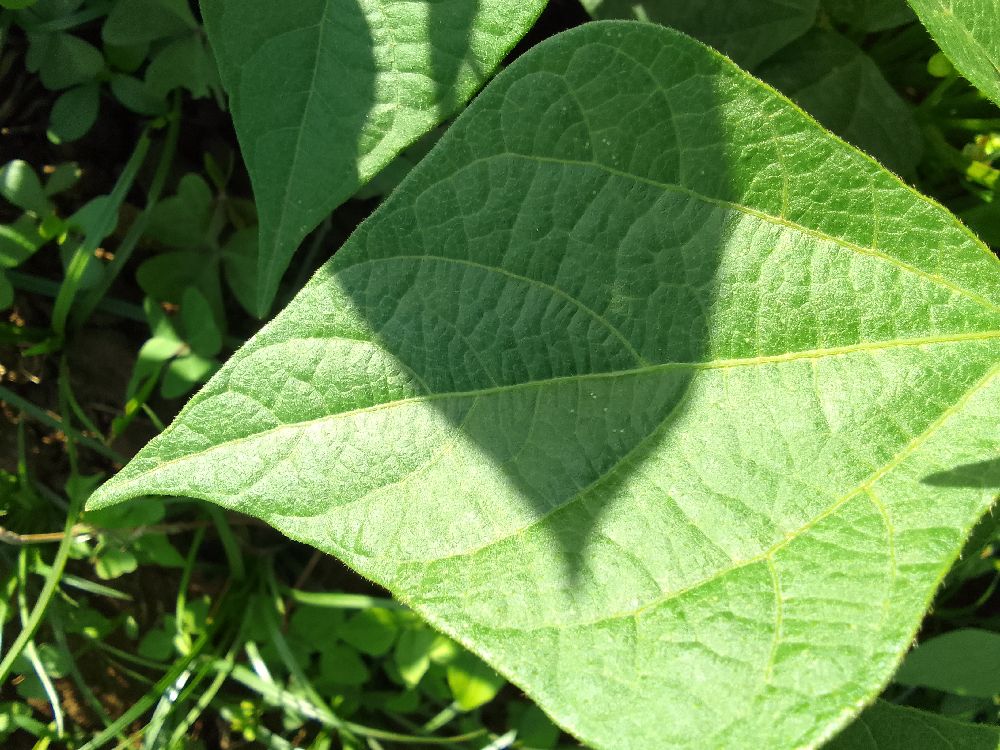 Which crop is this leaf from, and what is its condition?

common bean, healthy
